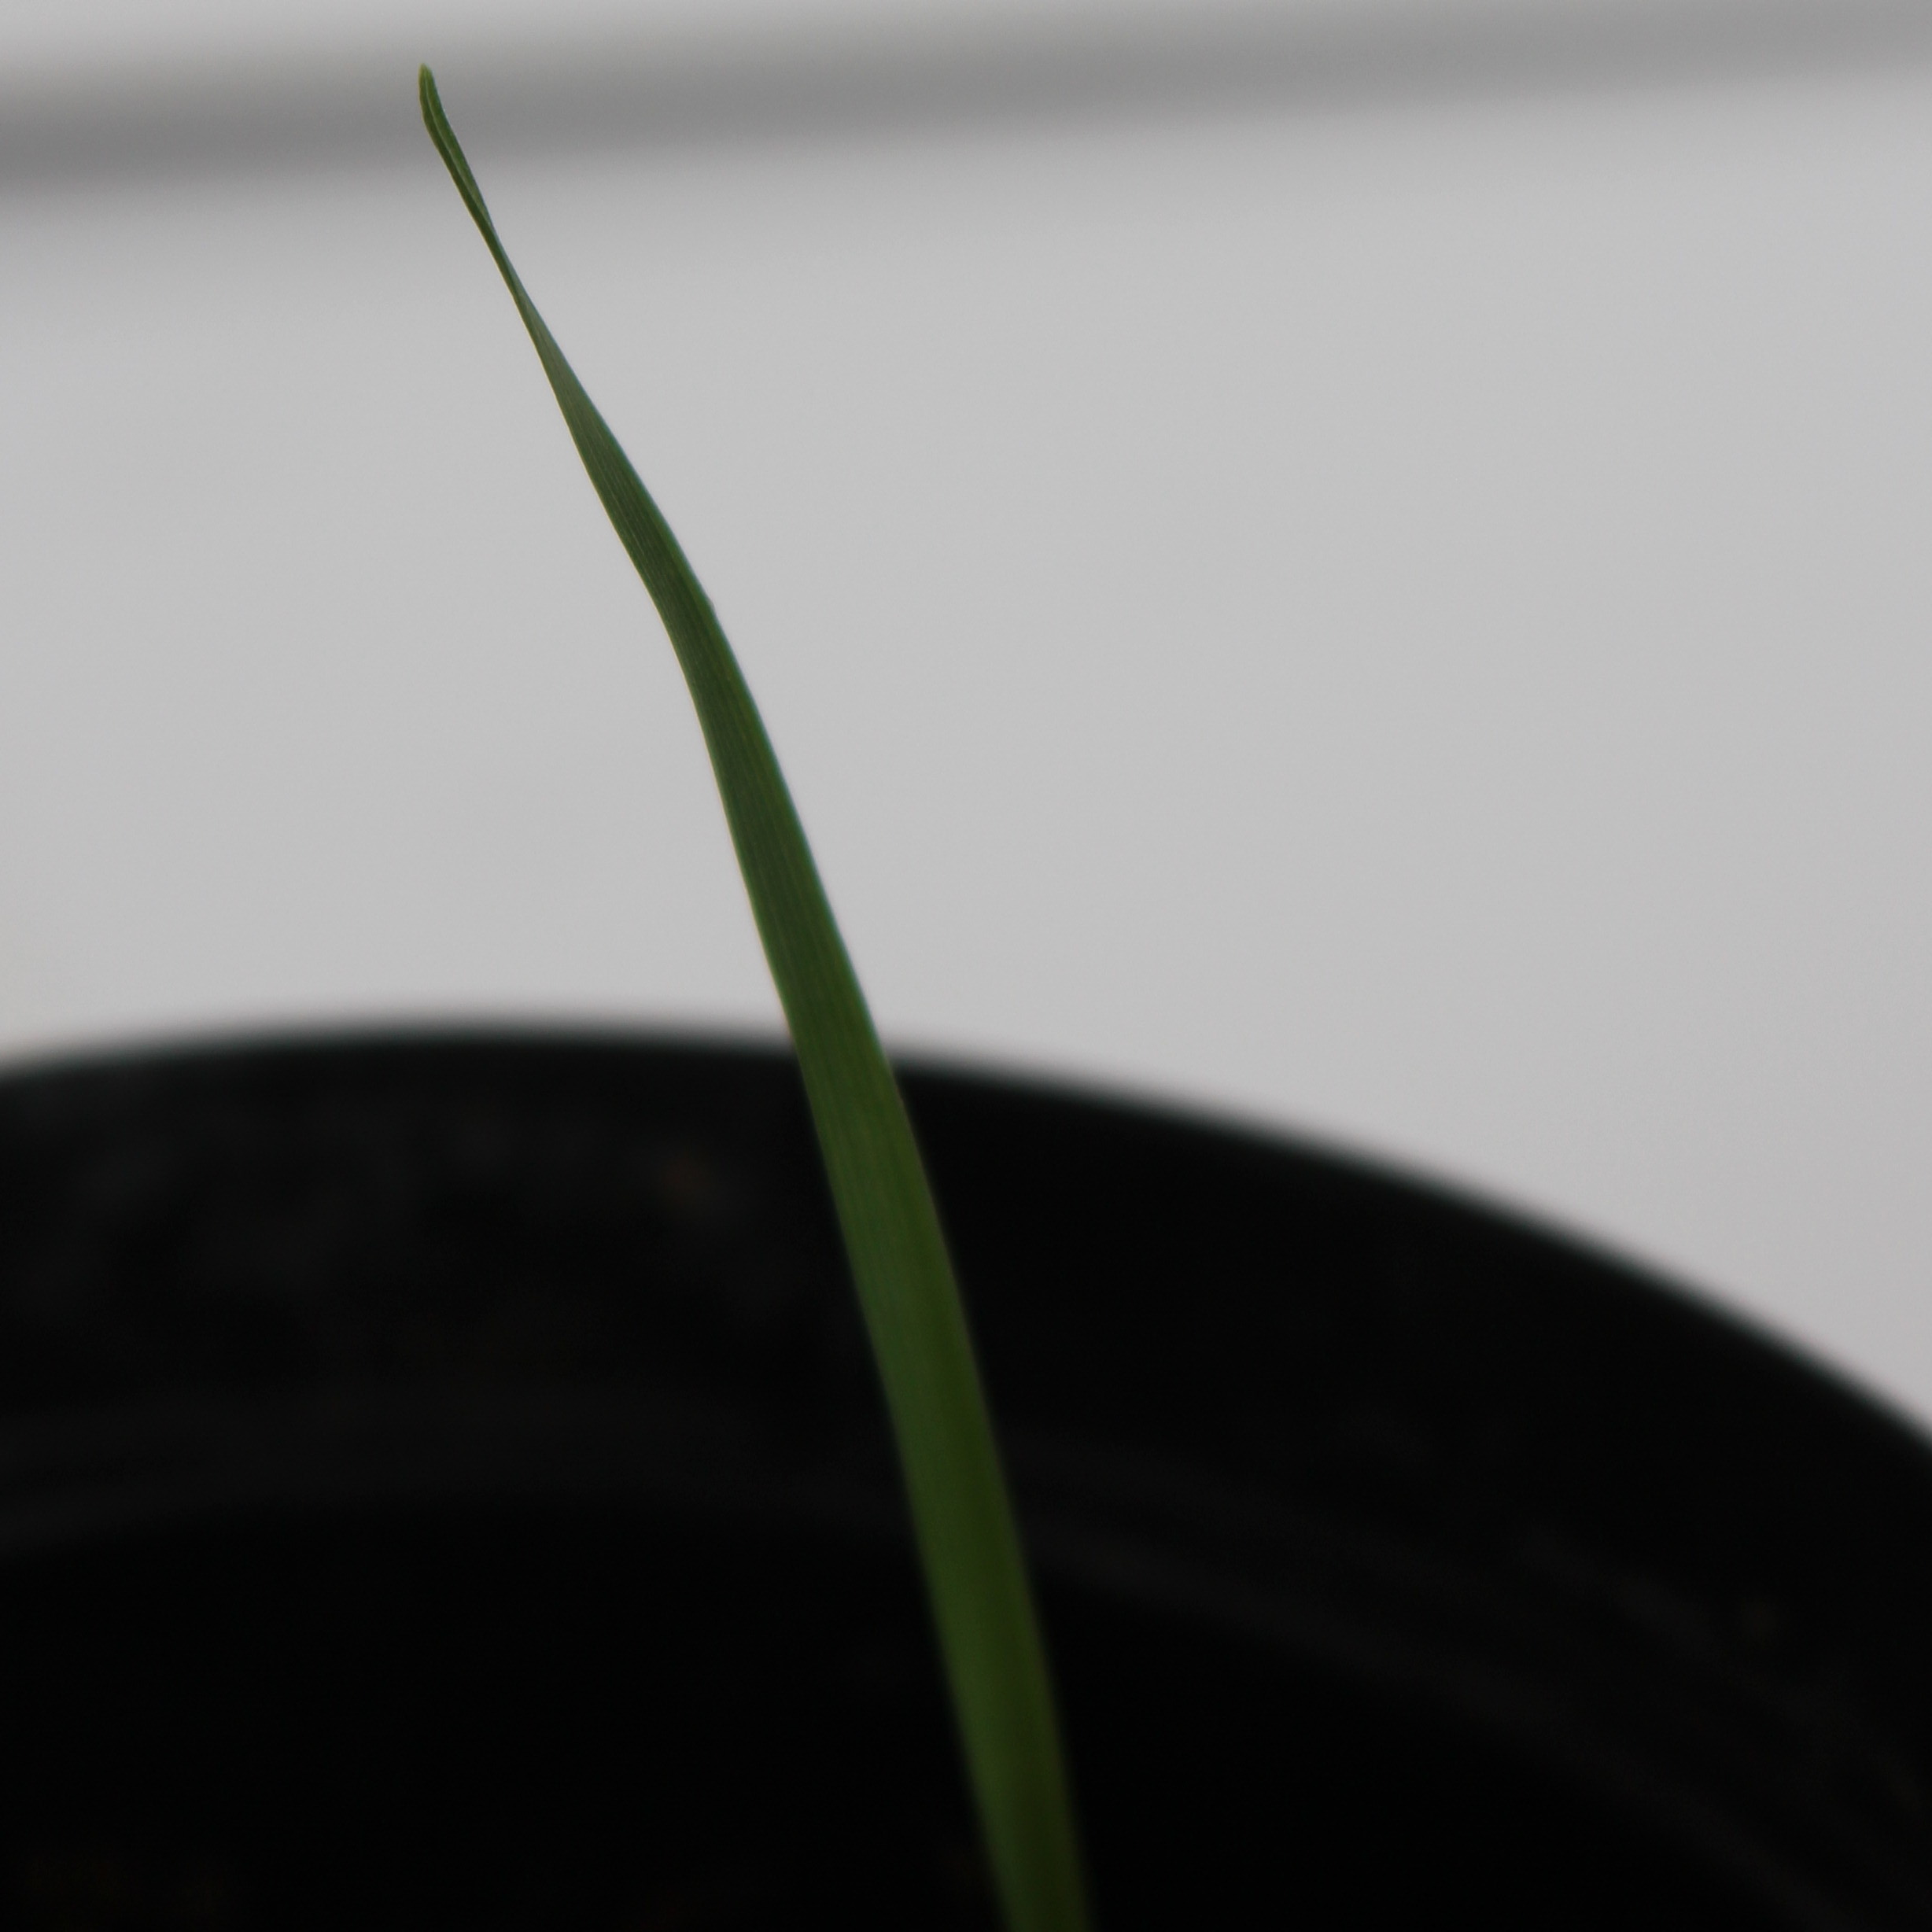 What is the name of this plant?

Avena sterilis
